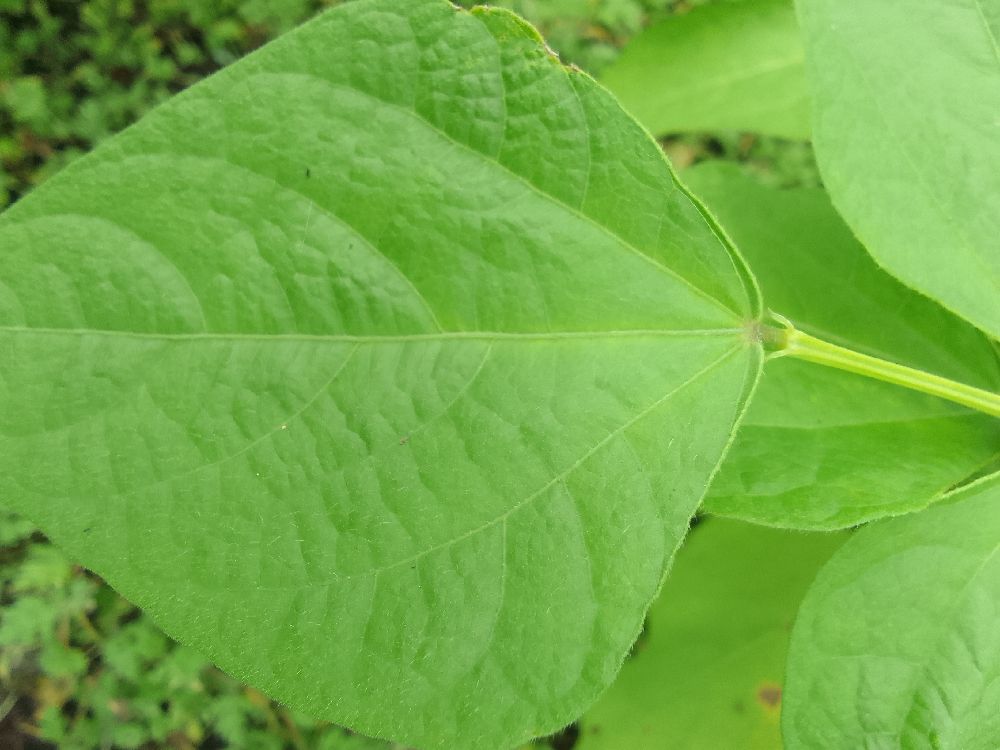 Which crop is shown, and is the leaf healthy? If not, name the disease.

common bean, healthy
